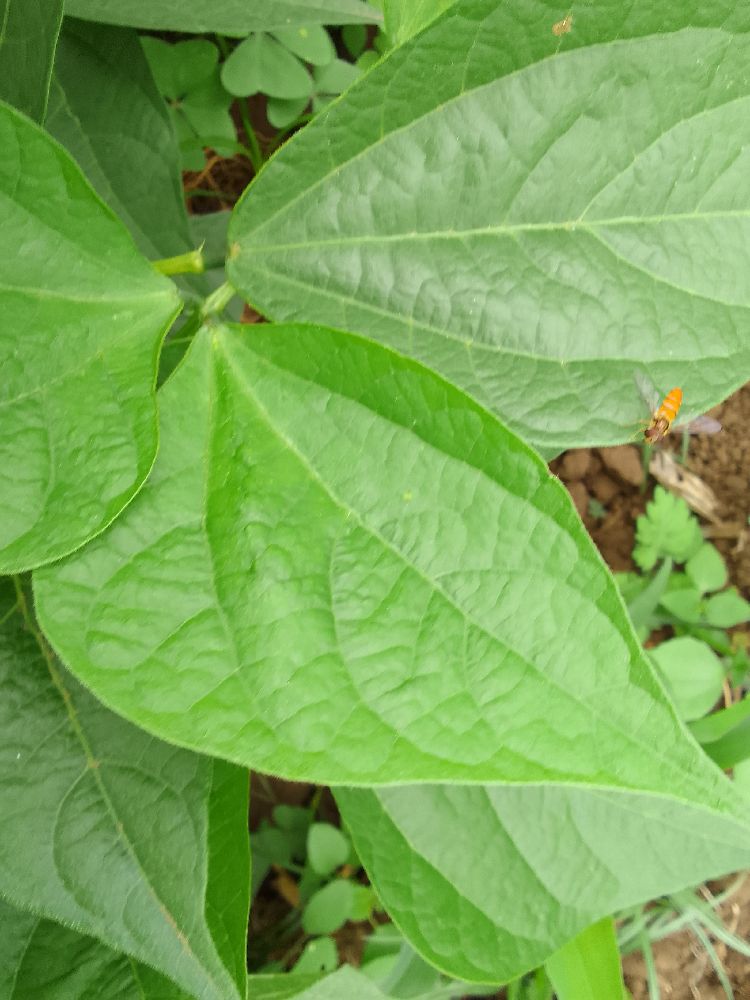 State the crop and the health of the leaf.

common bean, healthy
